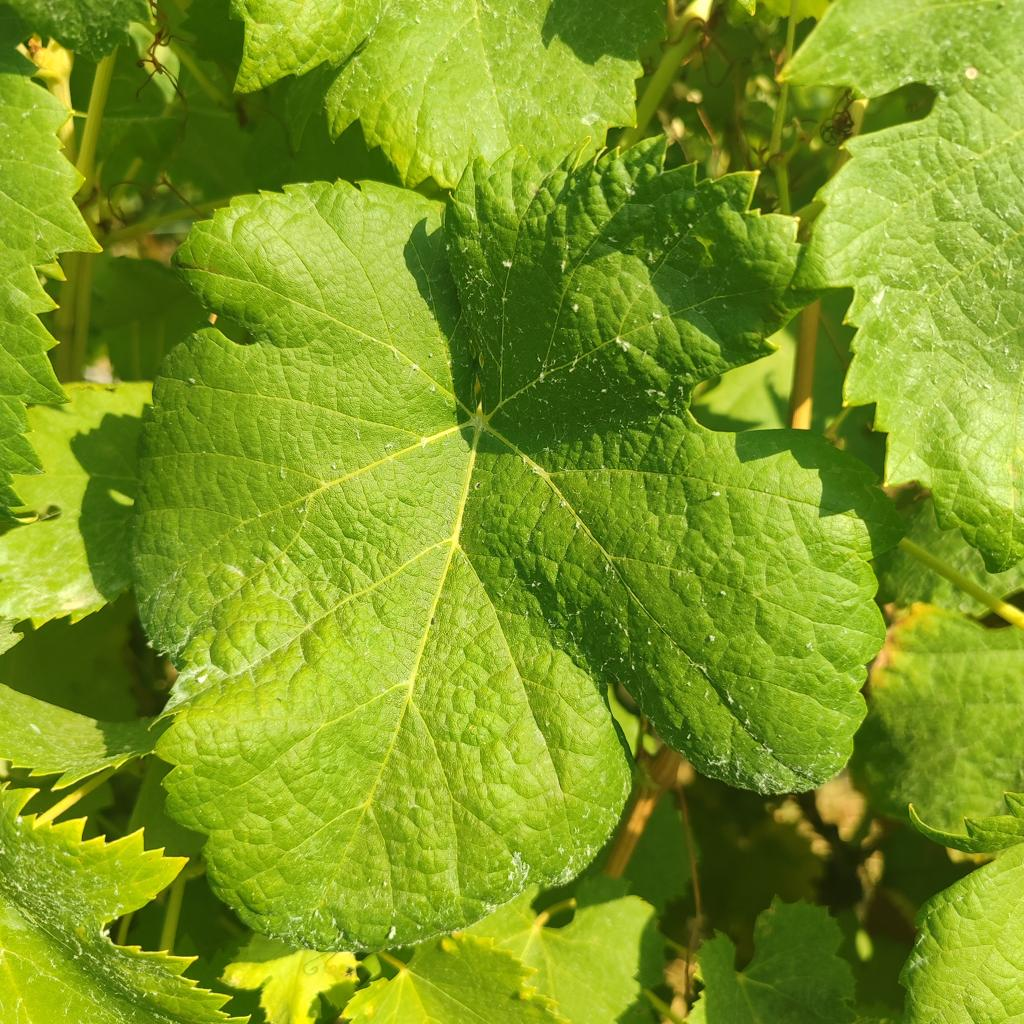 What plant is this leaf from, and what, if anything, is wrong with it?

grapevine, healthy
